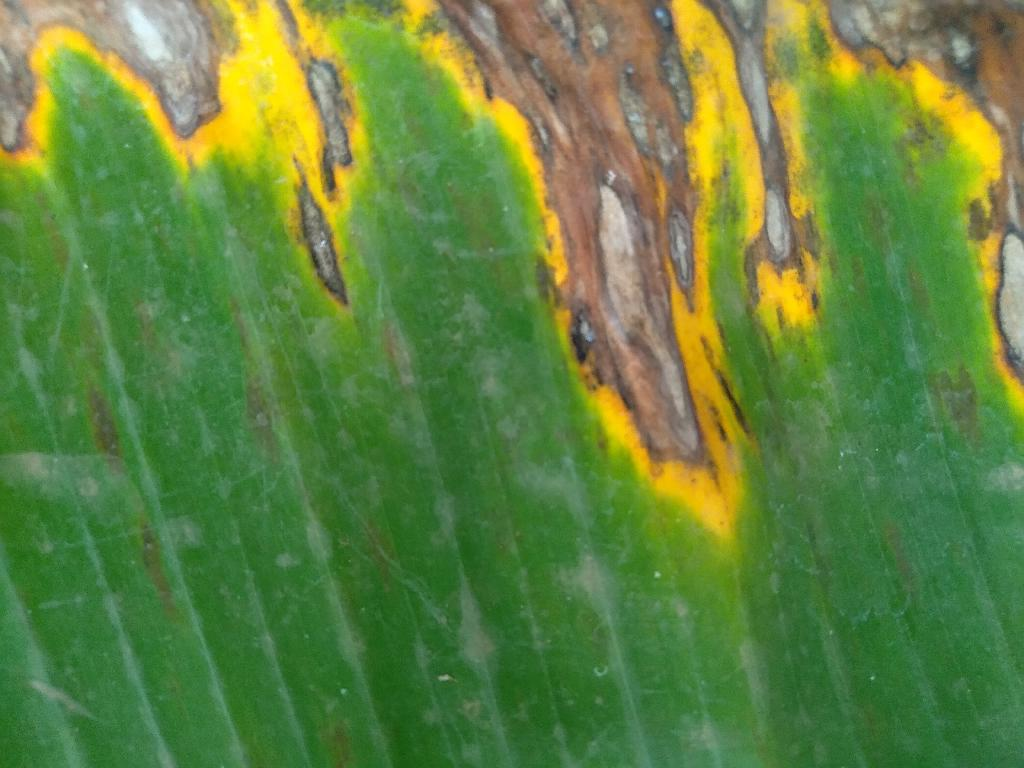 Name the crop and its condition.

banana, black sigatoka
